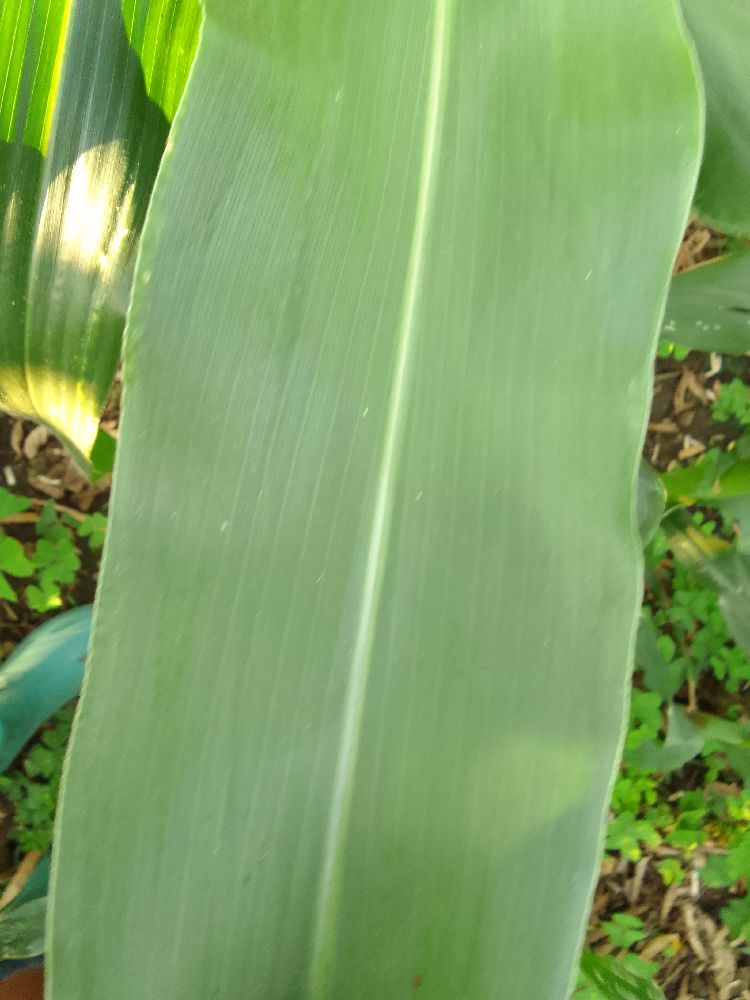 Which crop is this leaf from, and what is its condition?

maize, healthy
